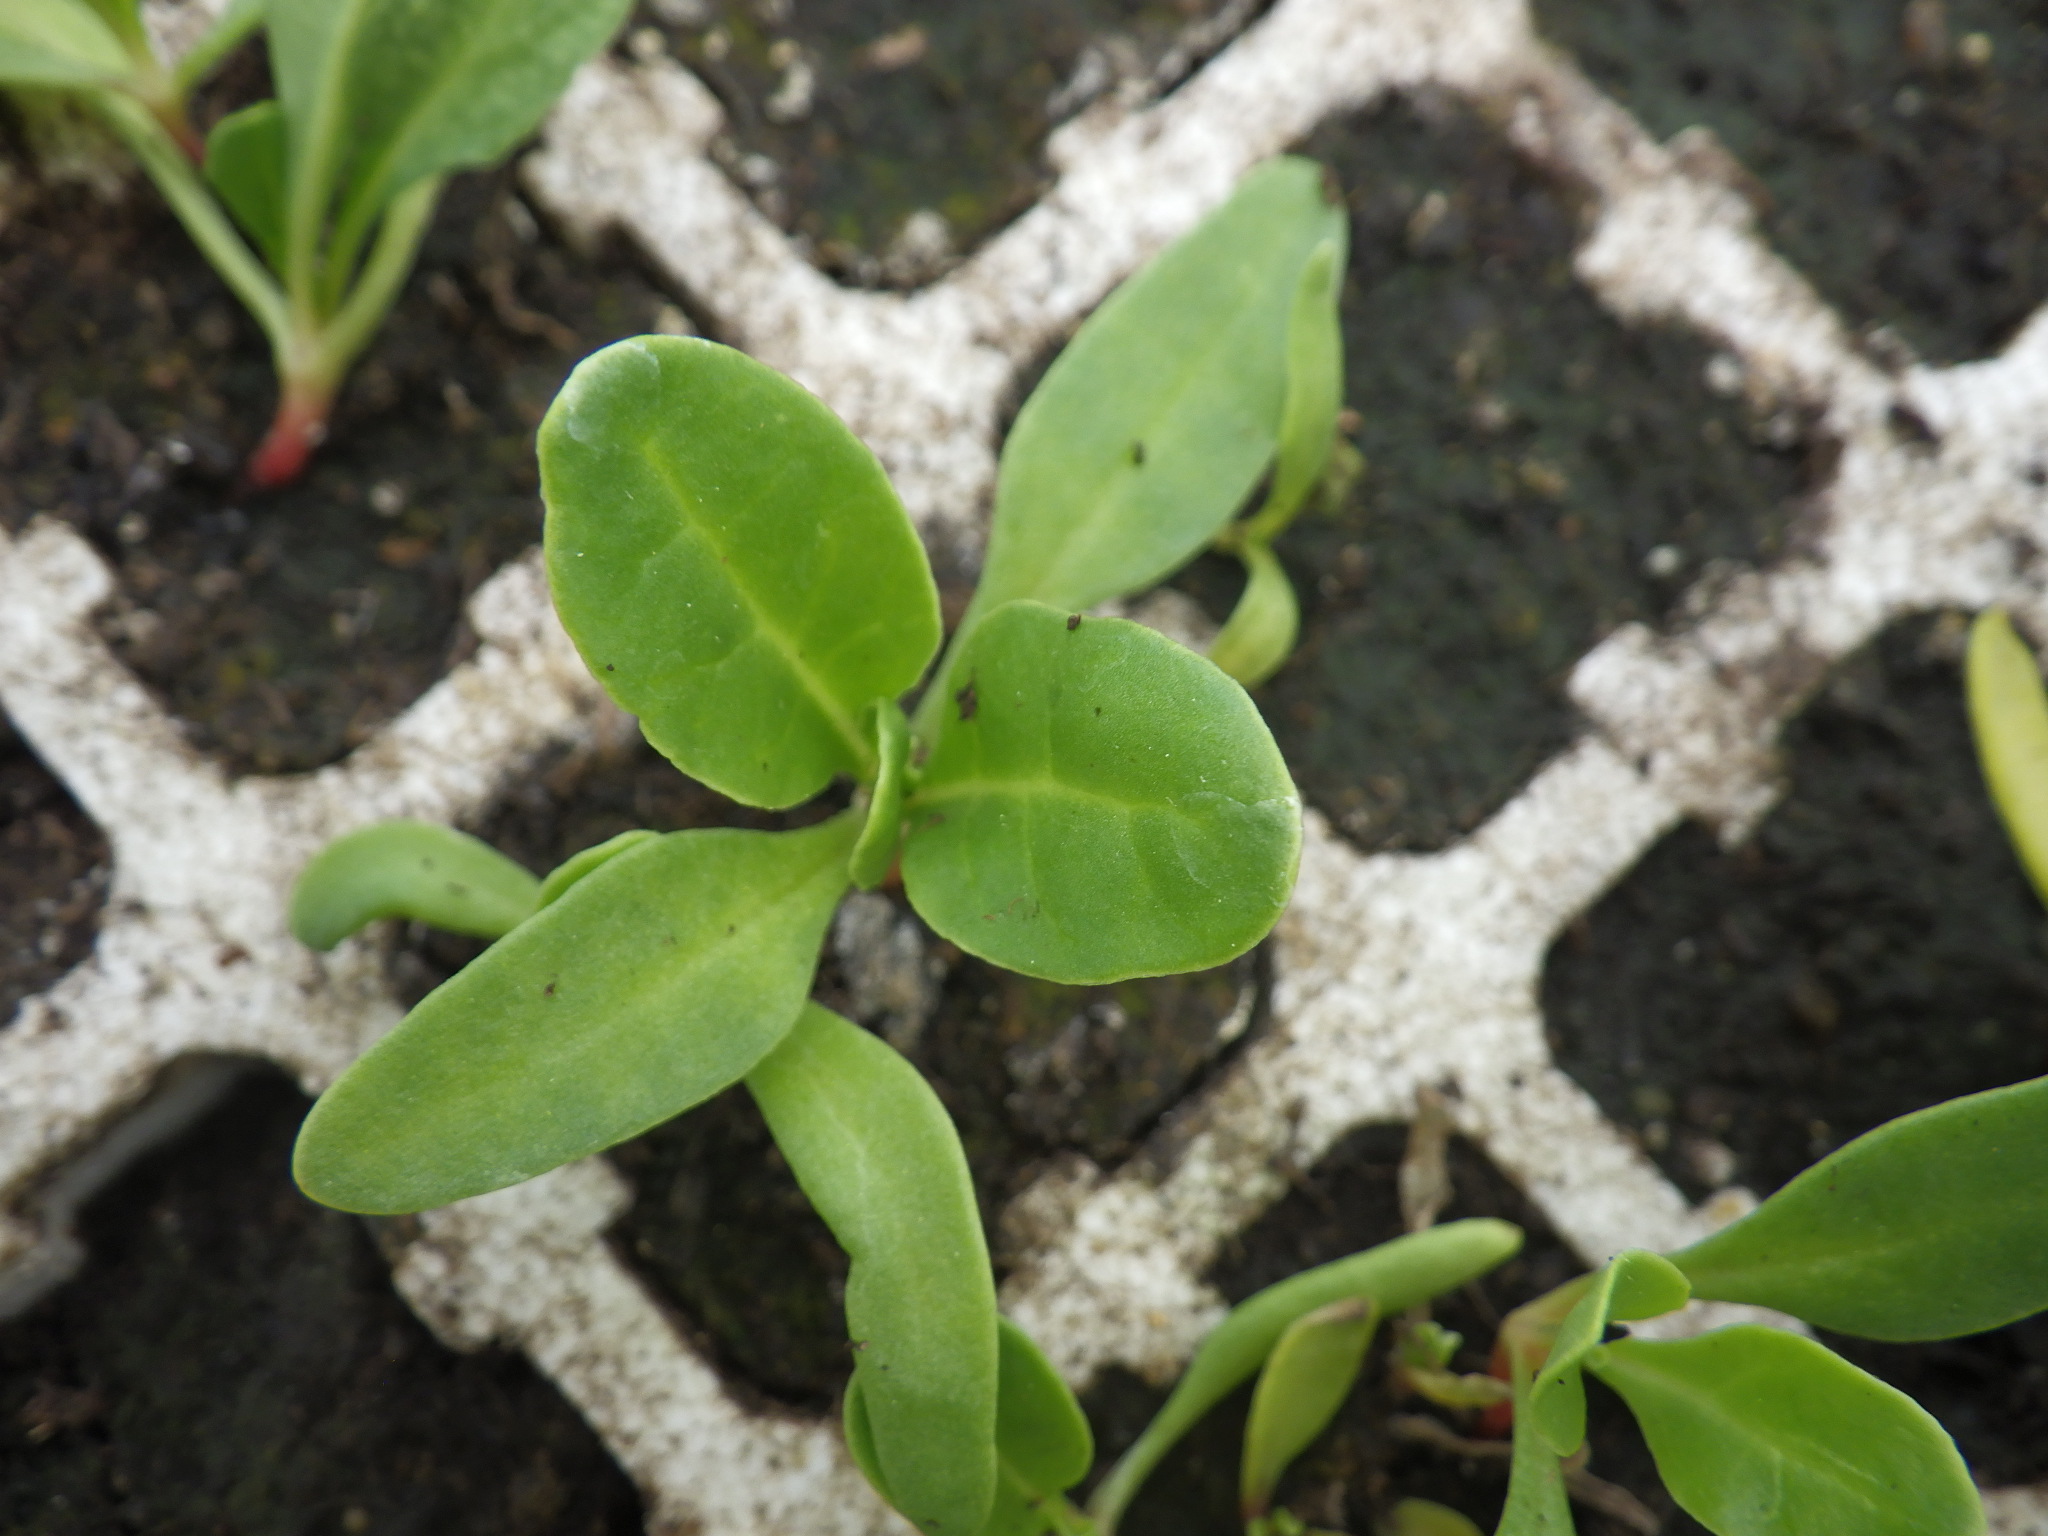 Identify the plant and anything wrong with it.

chard, healthy
